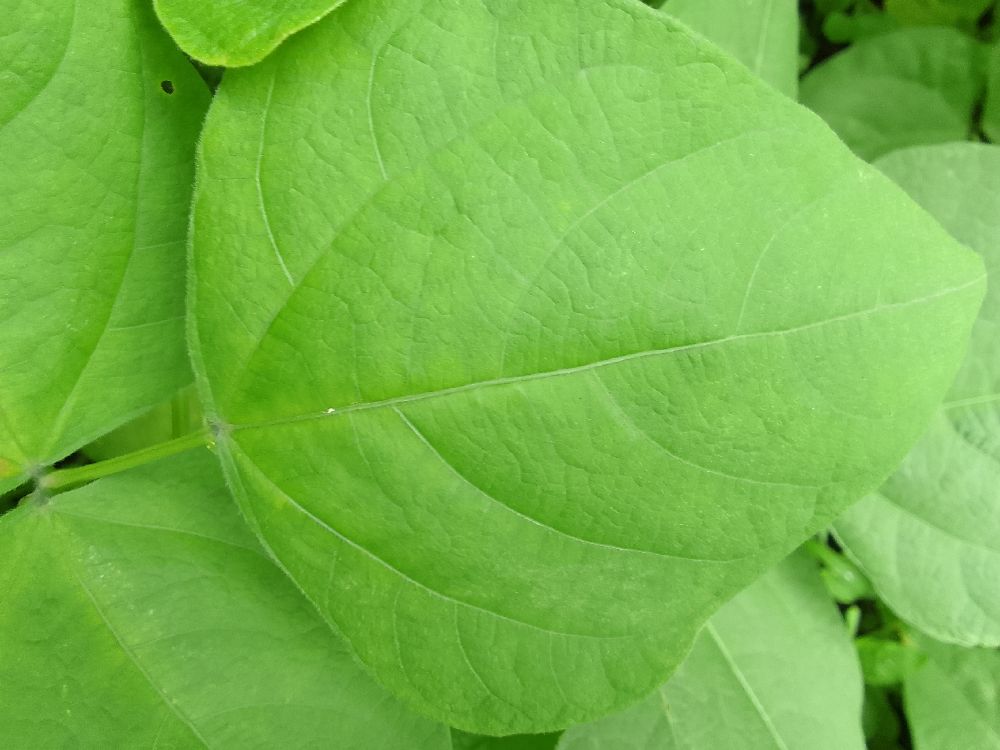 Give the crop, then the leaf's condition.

common bean, healthy
